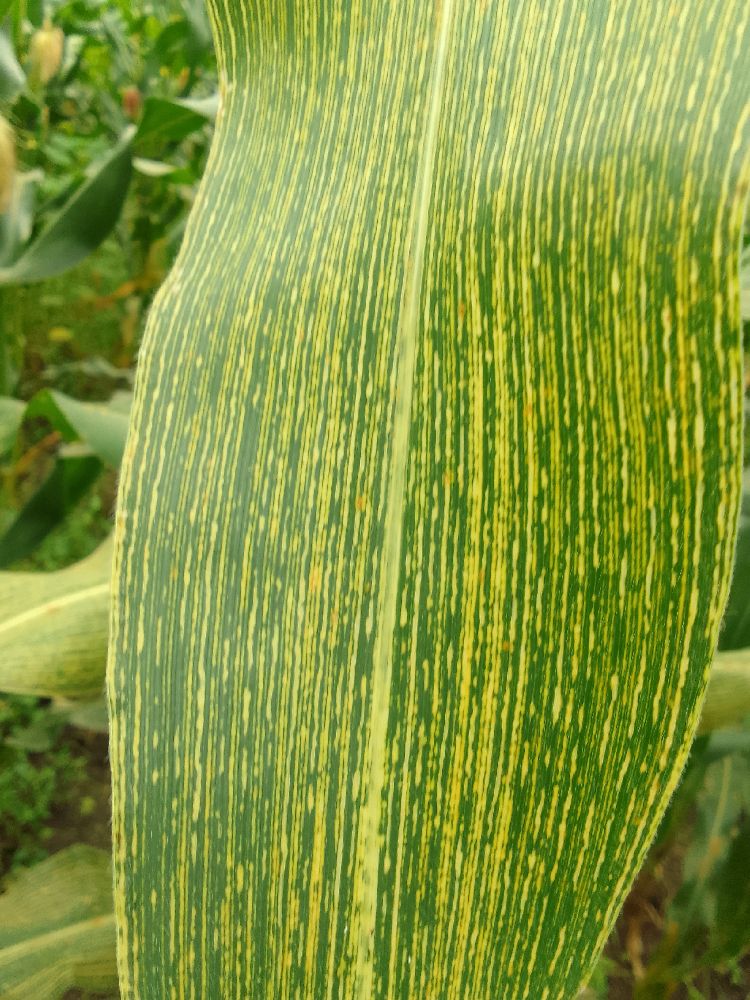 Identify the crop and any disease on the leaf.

maize, maize streak virus
